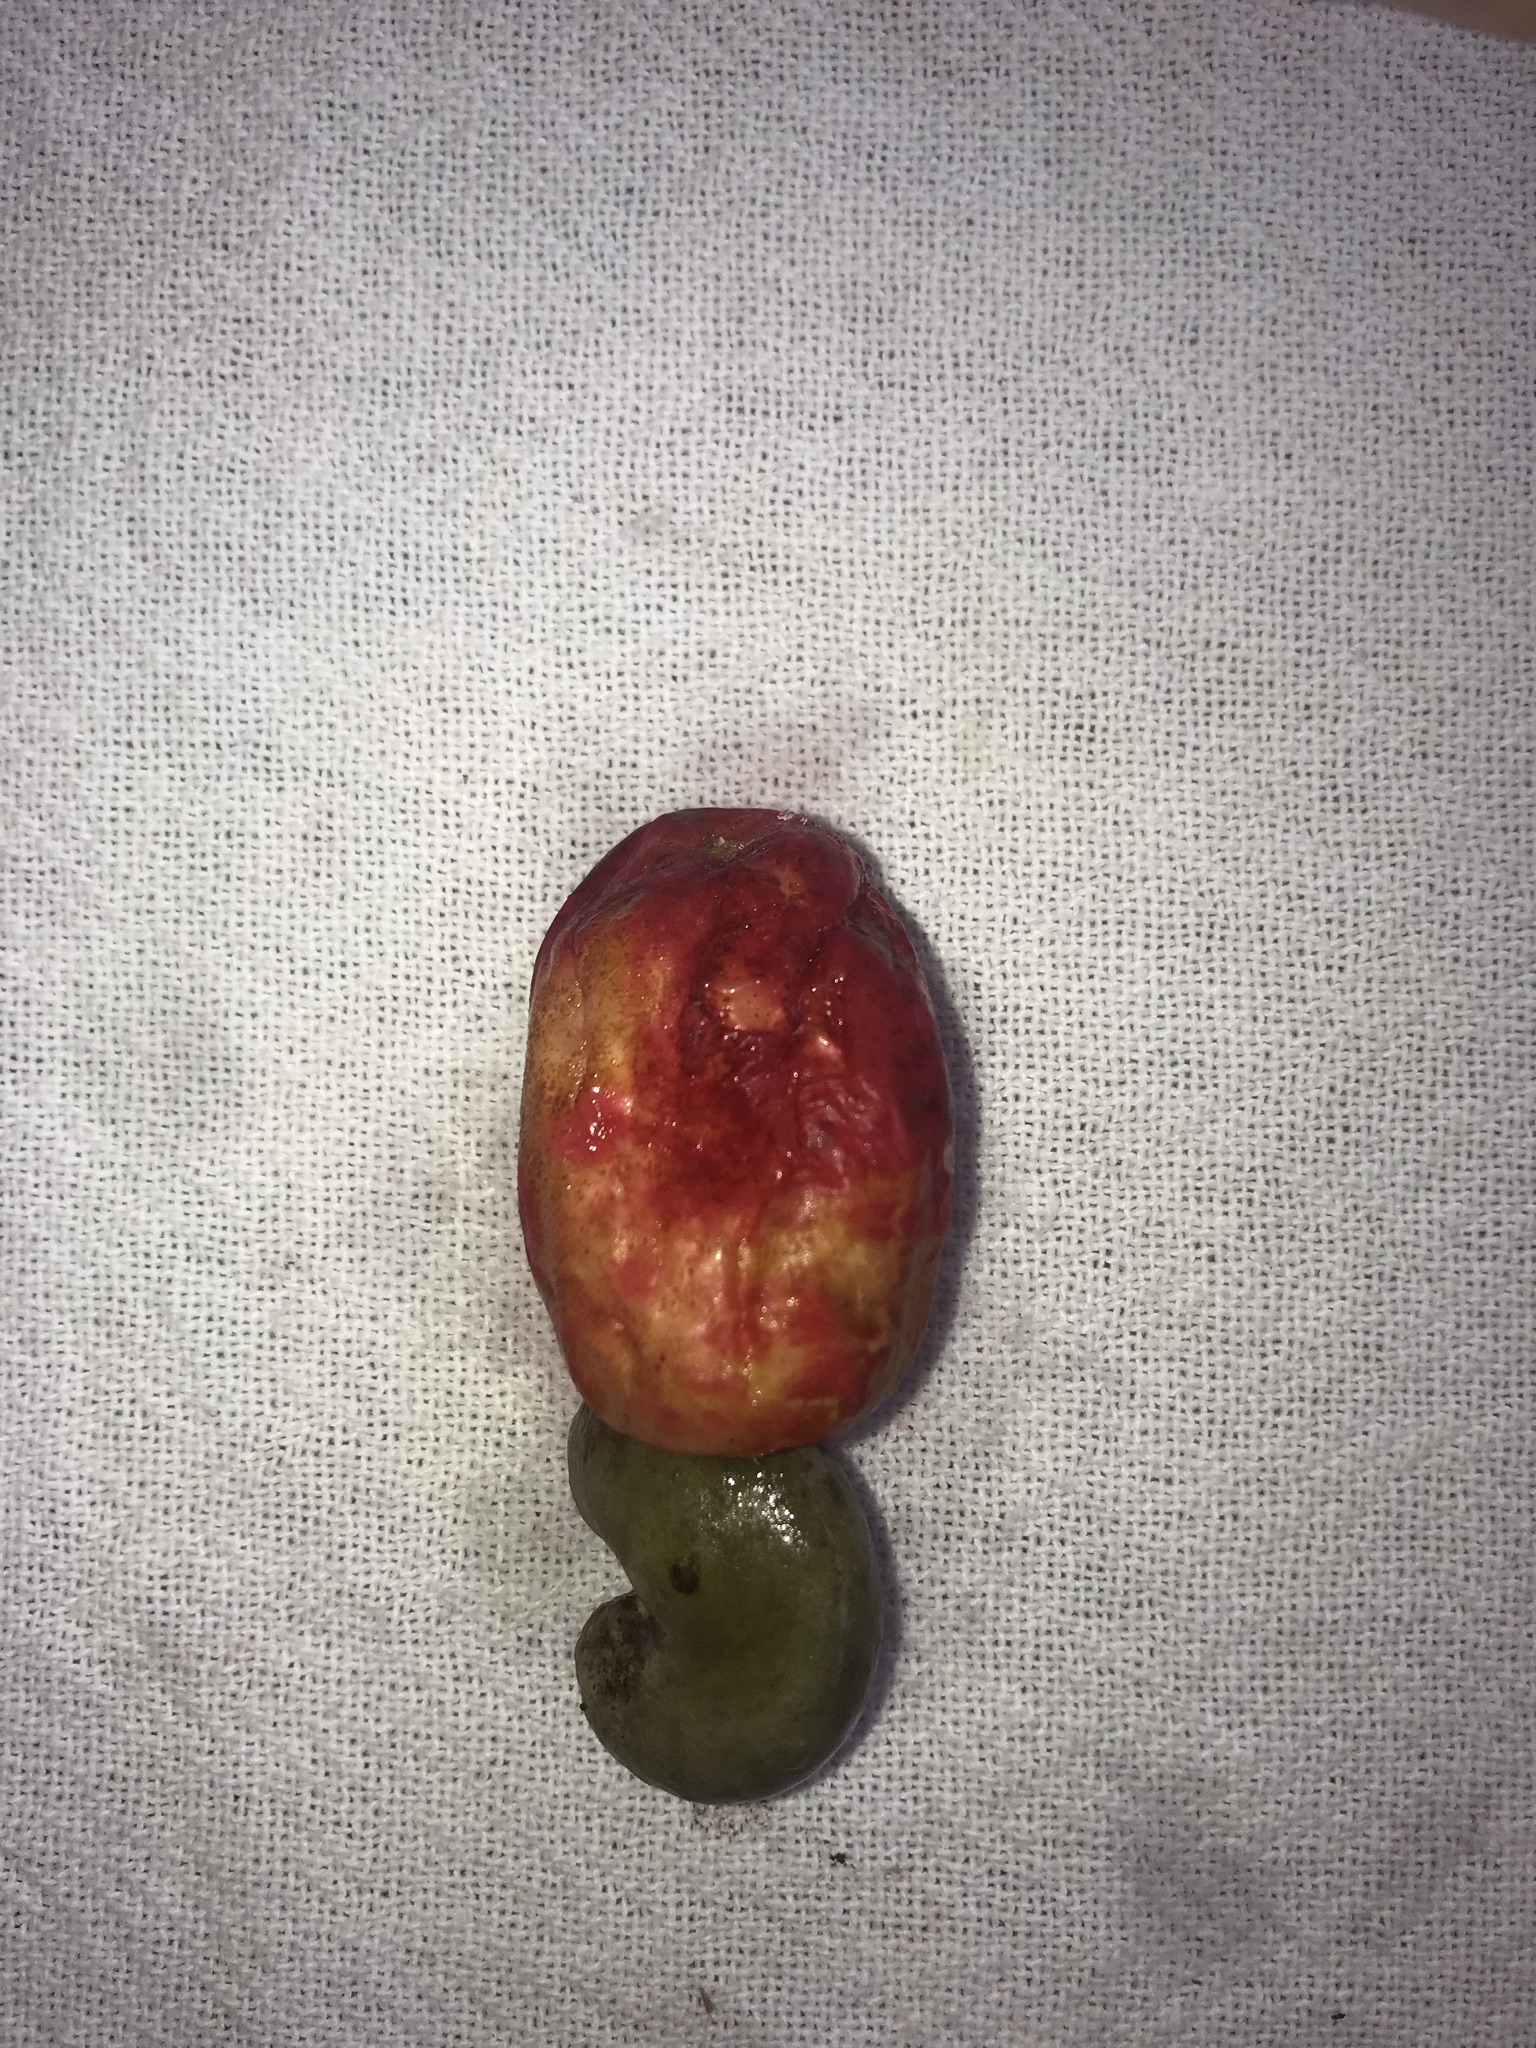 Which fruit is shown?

caju vermelho
